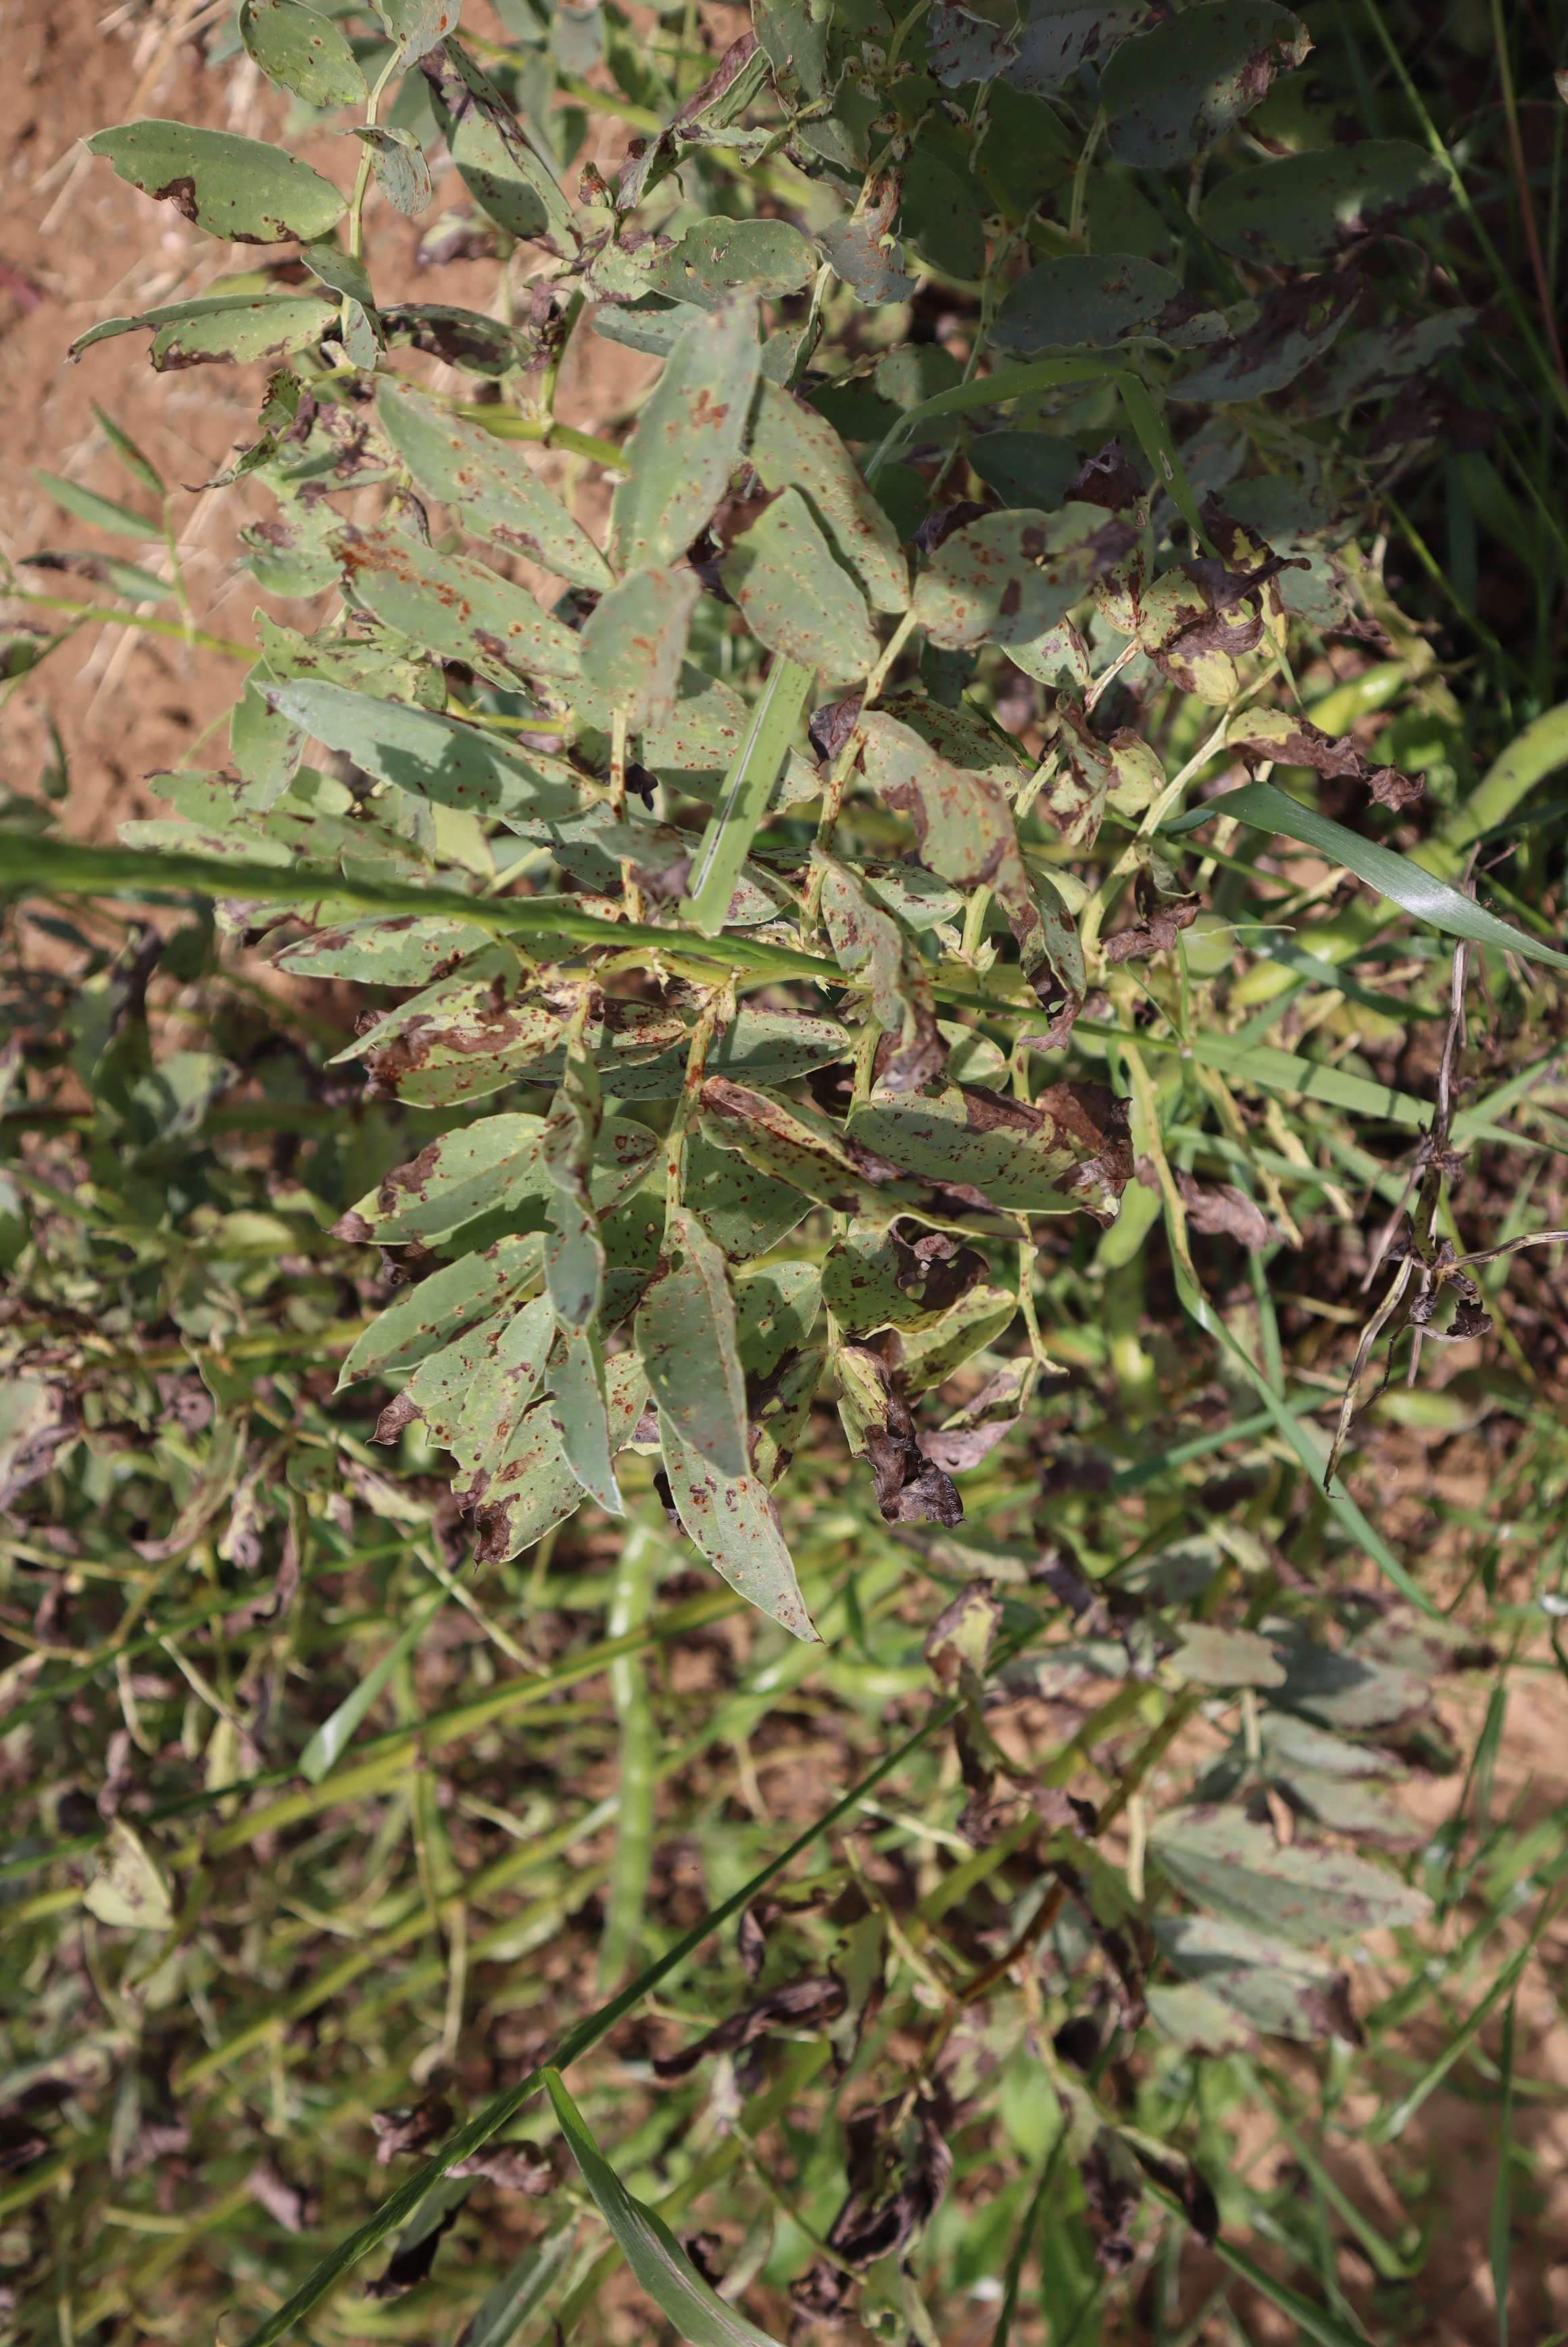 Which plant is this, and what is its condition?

faba bean, chocolate spot, rust
